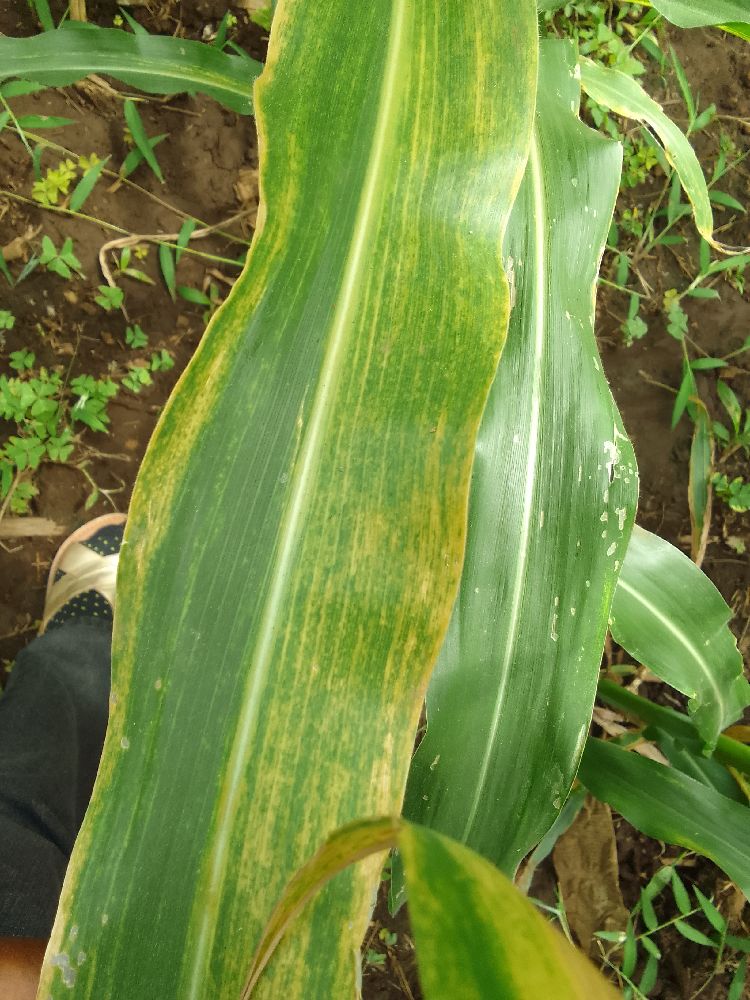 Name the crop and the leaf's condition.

maize, maize lethal necrosis
